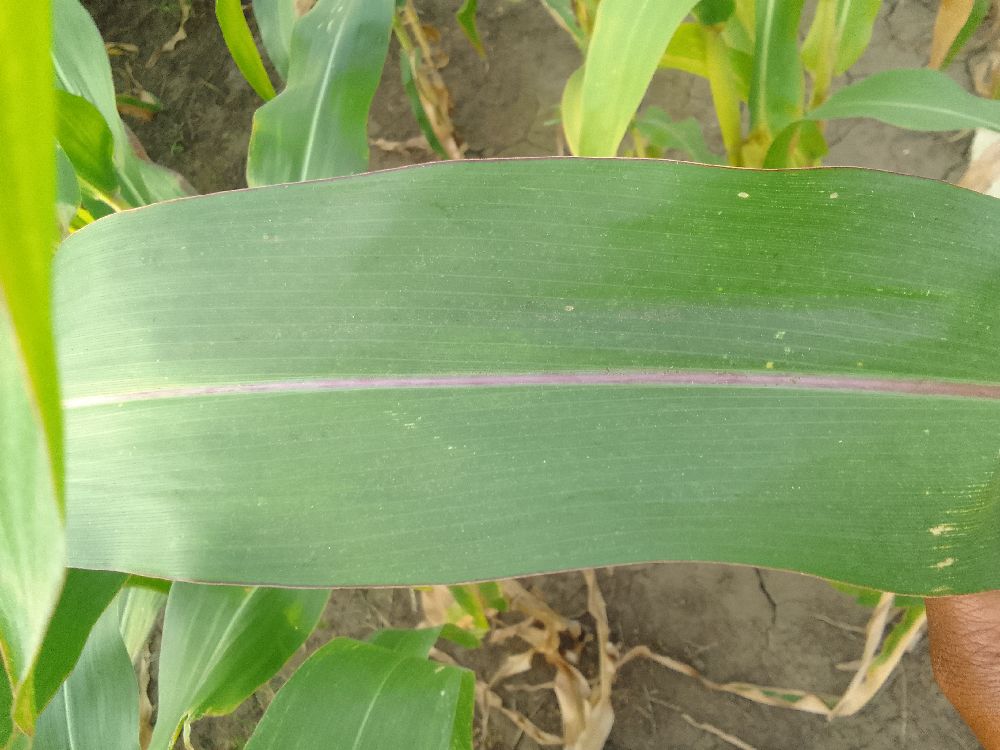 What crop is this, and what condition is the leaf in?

maize, healthy
